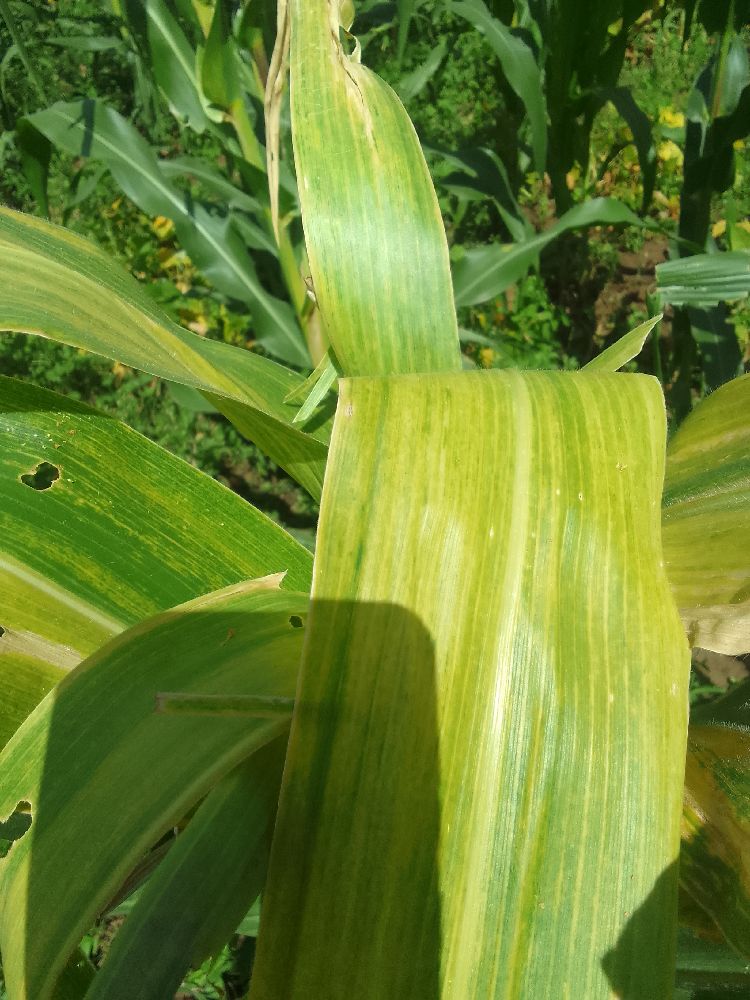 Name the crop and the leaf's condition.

maize, maize lethal necrosis
